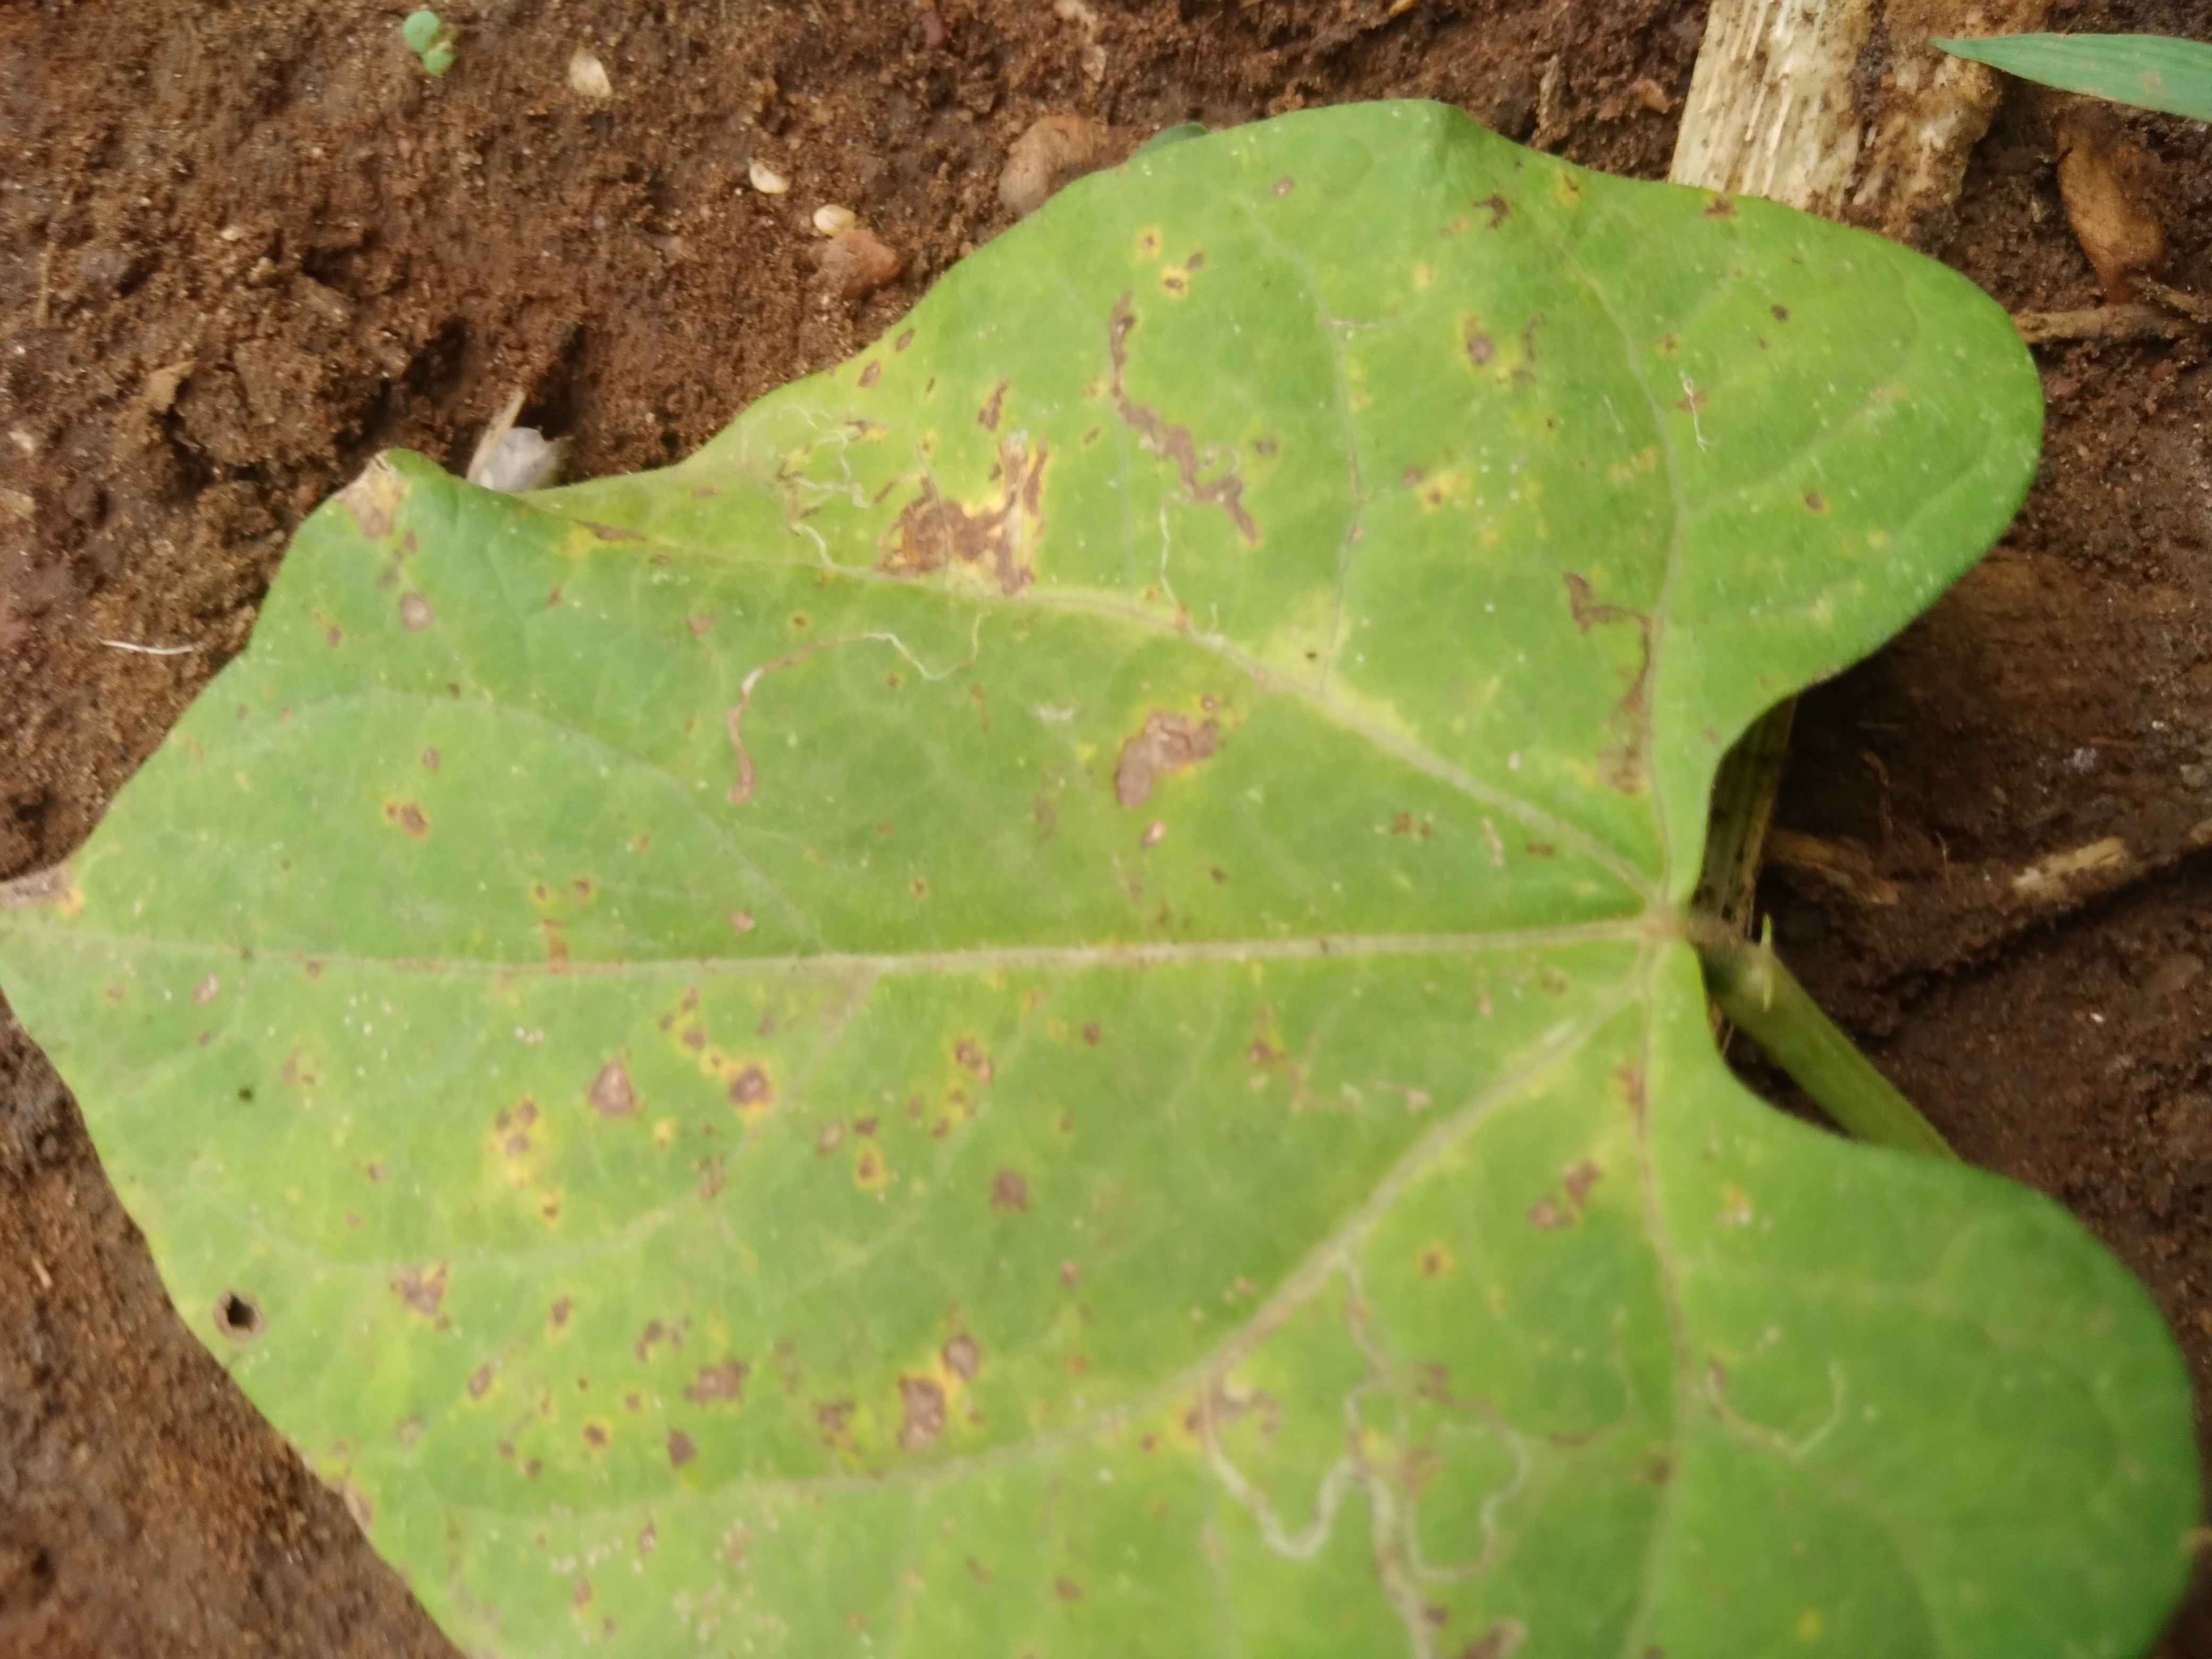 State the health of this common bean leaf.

rust
